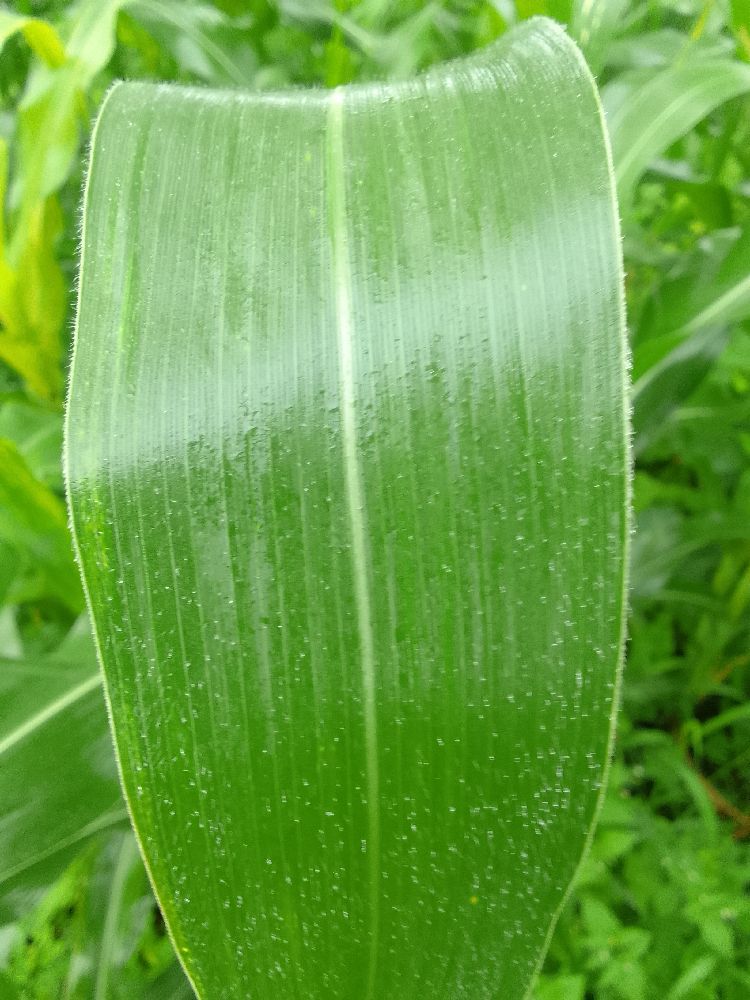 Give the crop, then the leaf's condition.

maize, healthy
